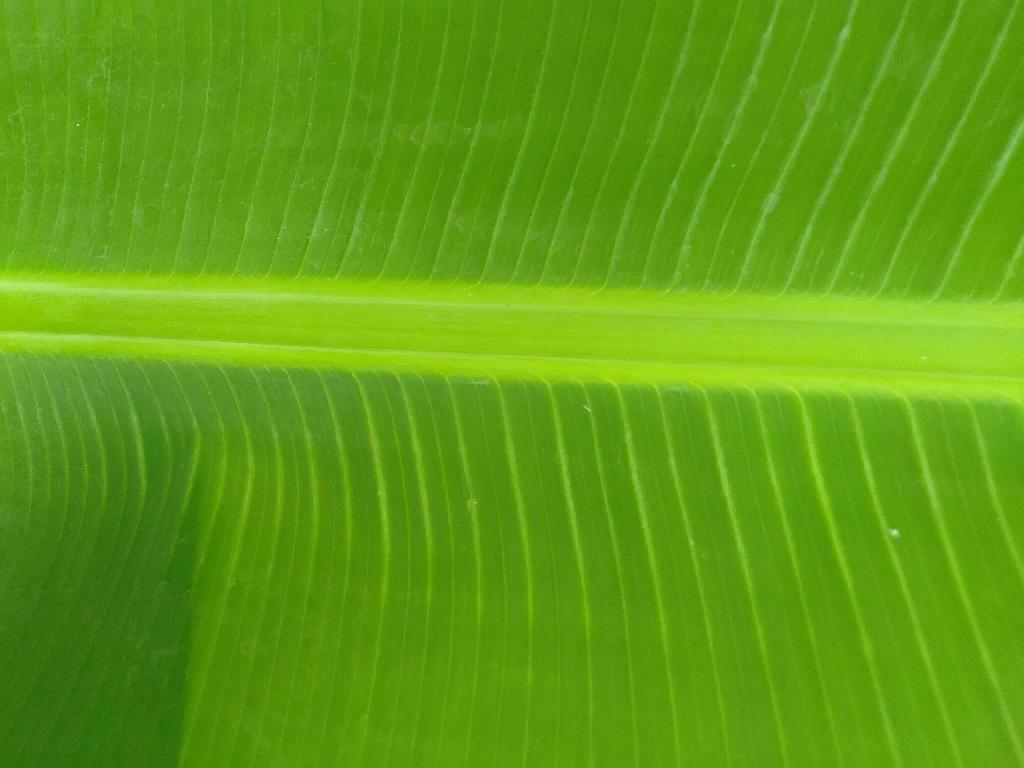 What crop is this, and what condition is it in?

banana, healthy
